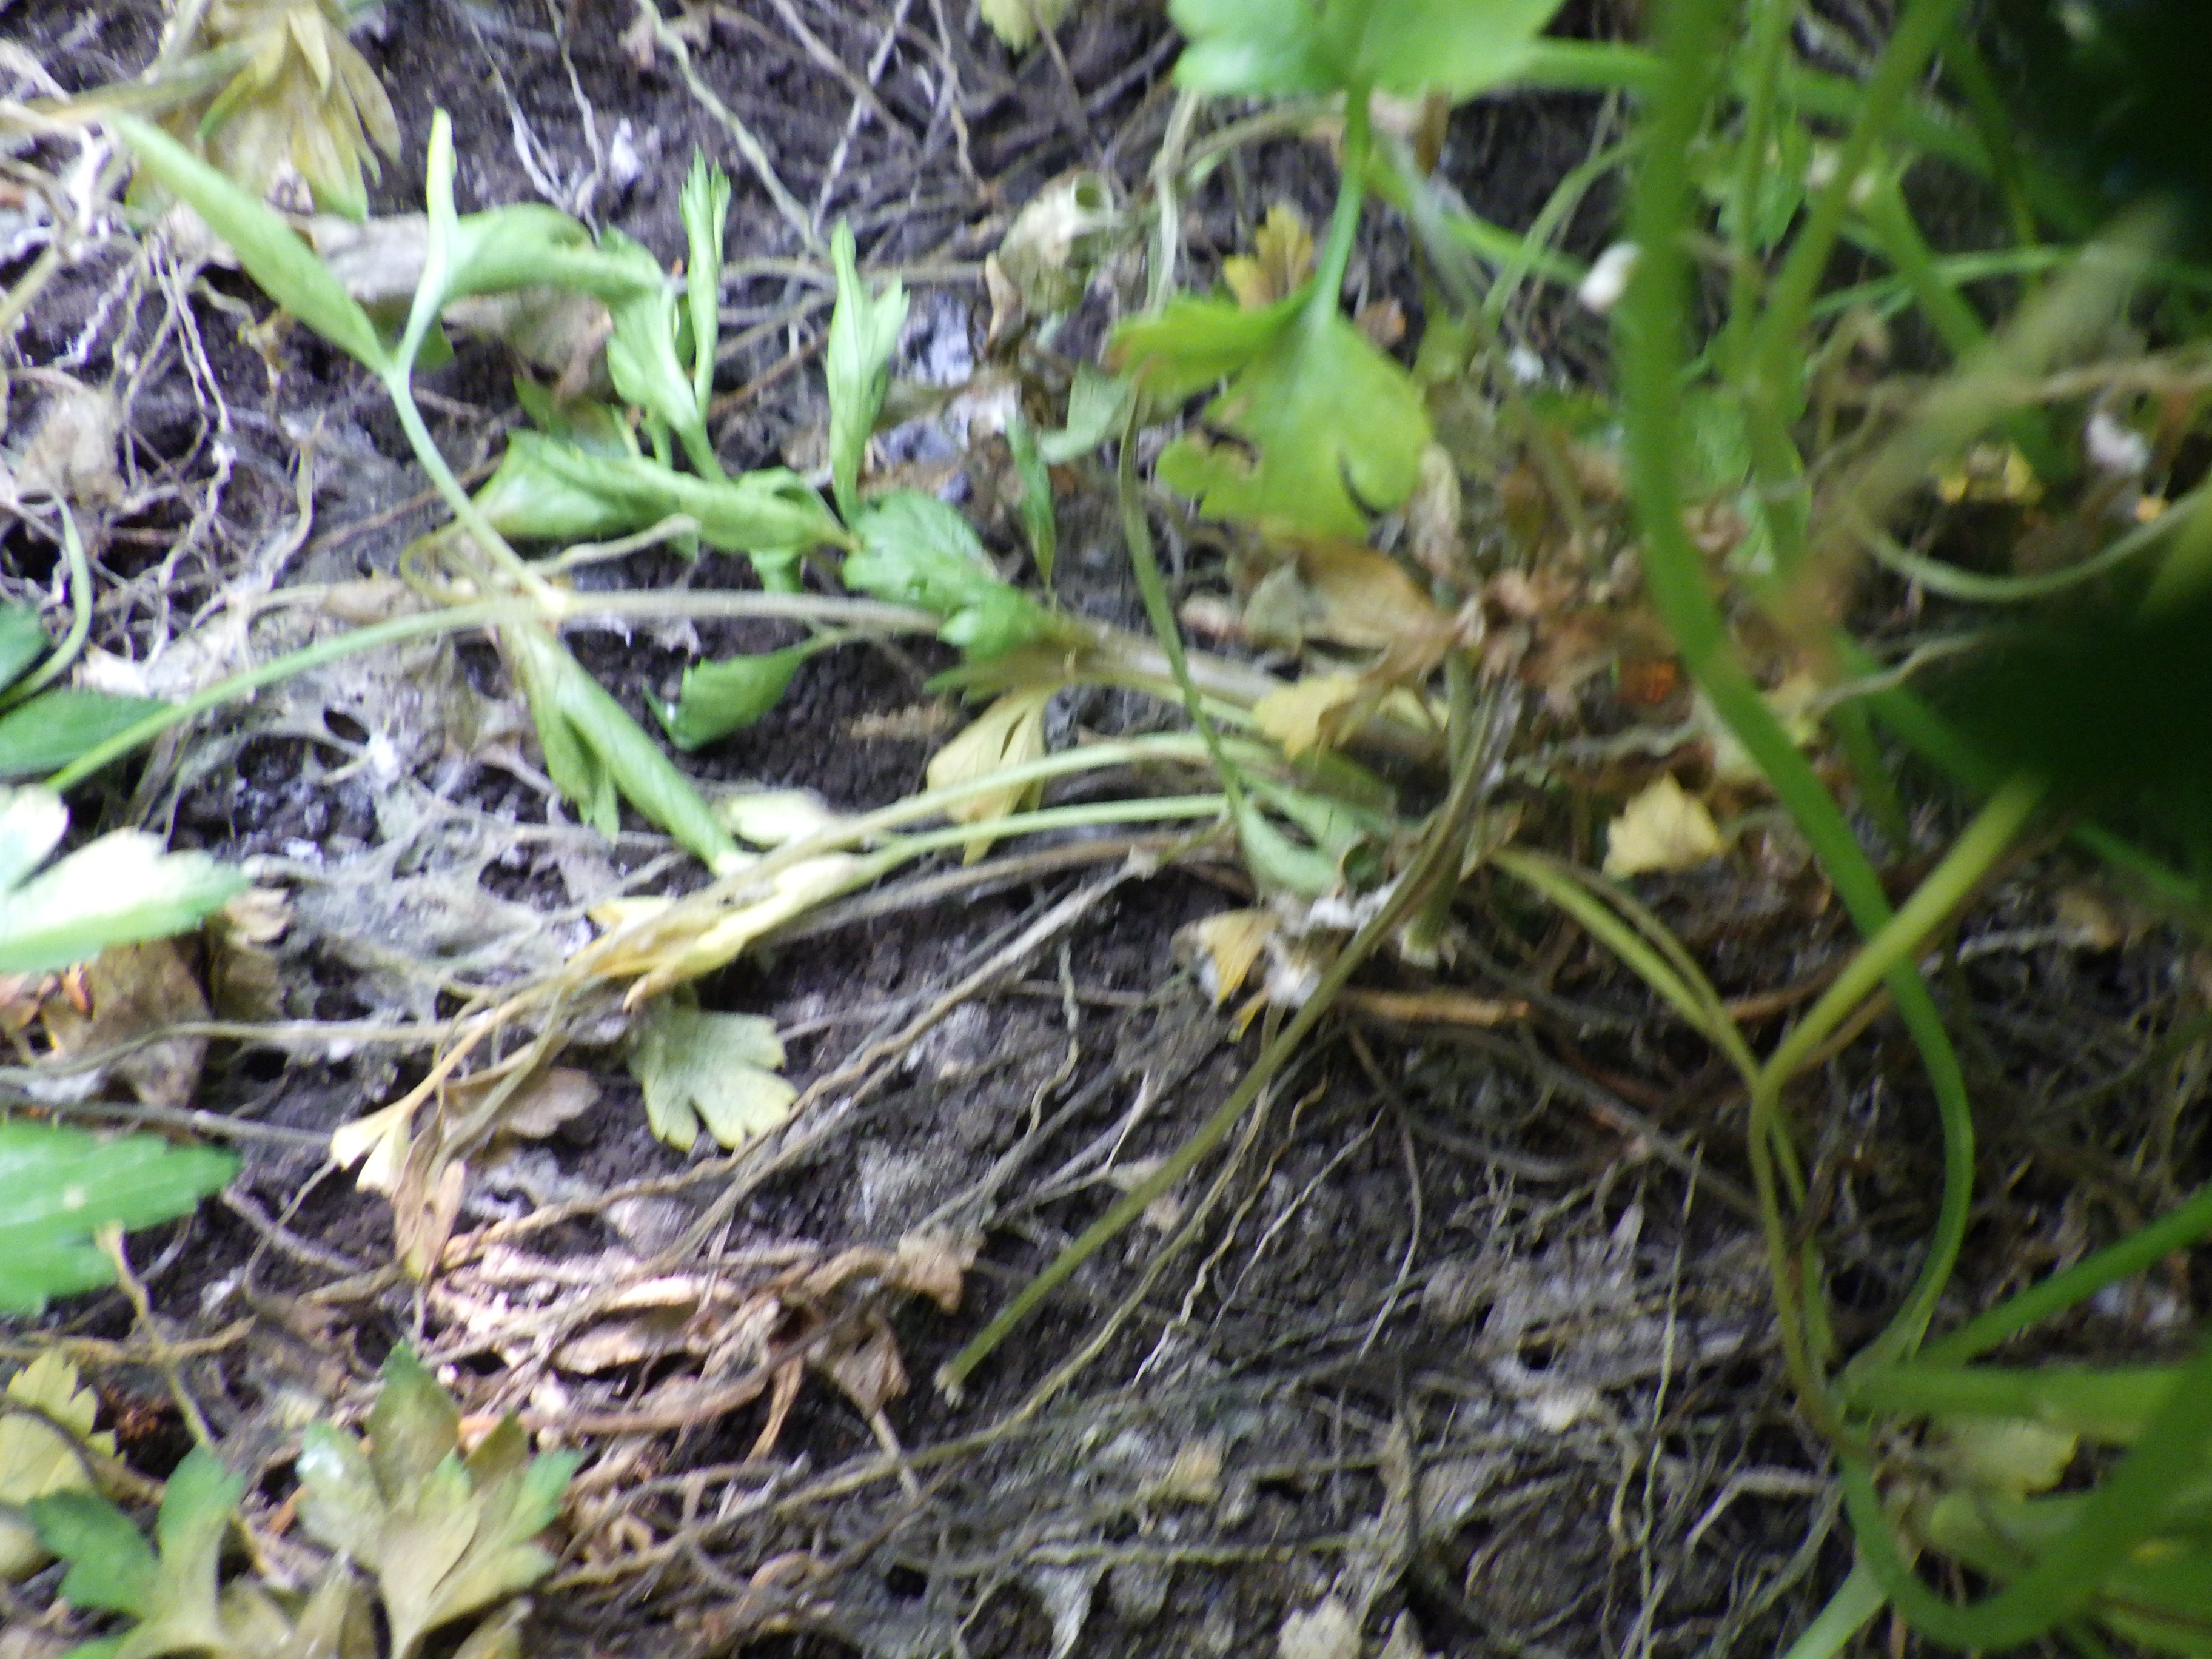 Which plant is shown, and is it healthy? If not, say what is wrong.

parsley, sclerotinia
